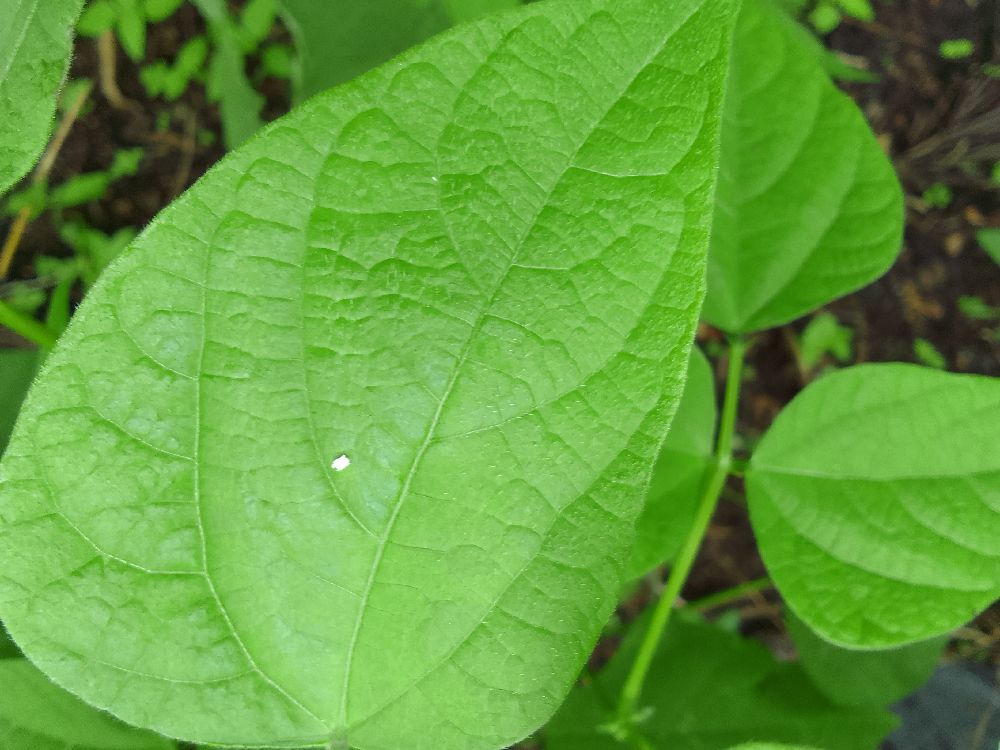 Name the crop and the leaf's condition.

common bean, healthy
